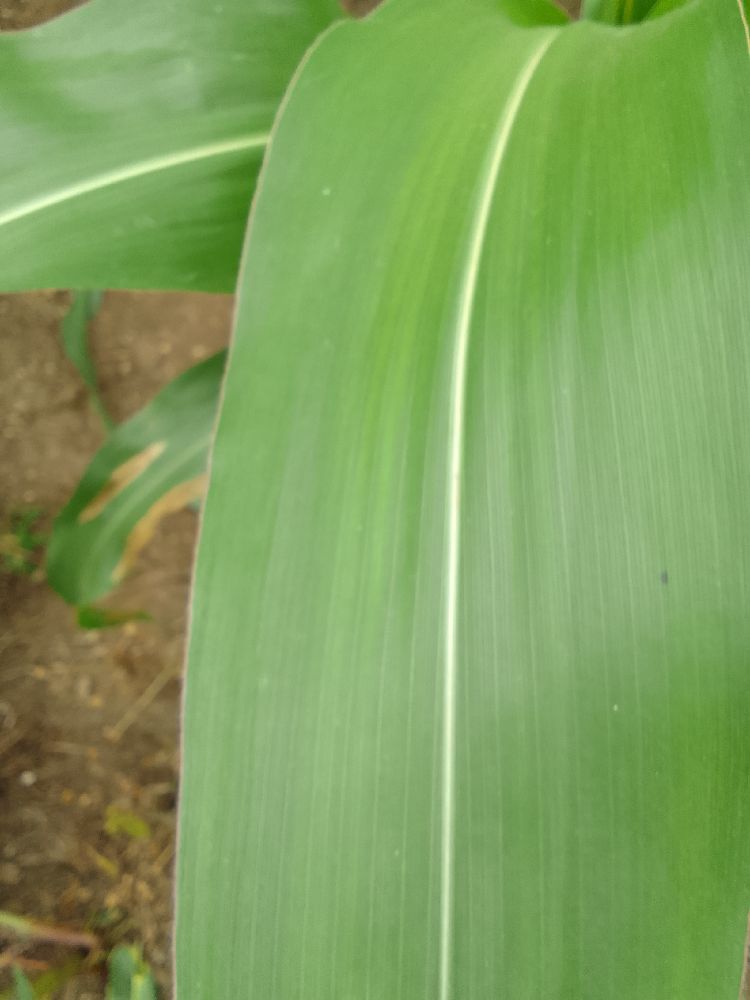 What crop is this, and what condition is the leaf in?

maize, healthy
